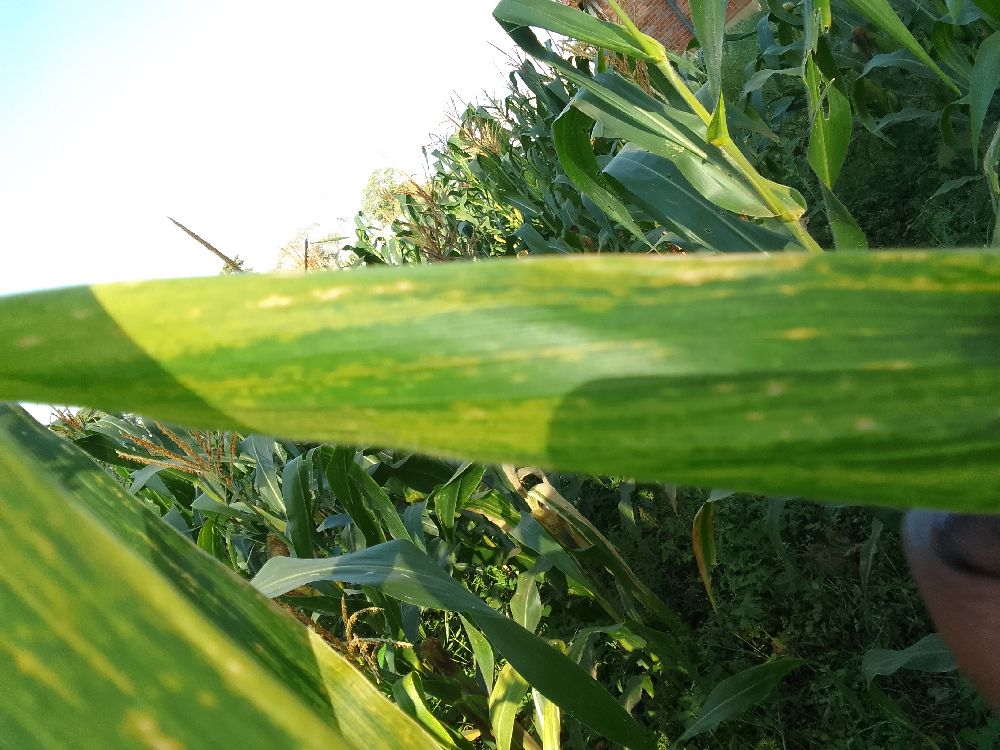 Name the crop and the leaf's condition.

maize, maize lethal necrosis
